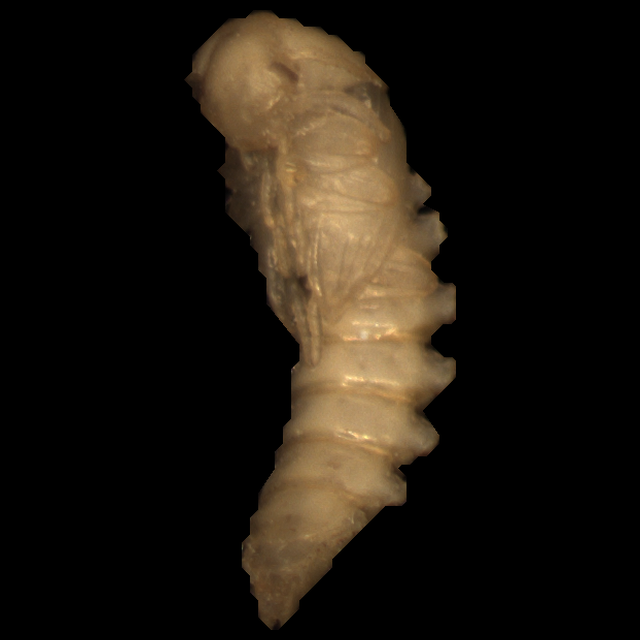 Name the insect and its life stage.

mealworm pupa
